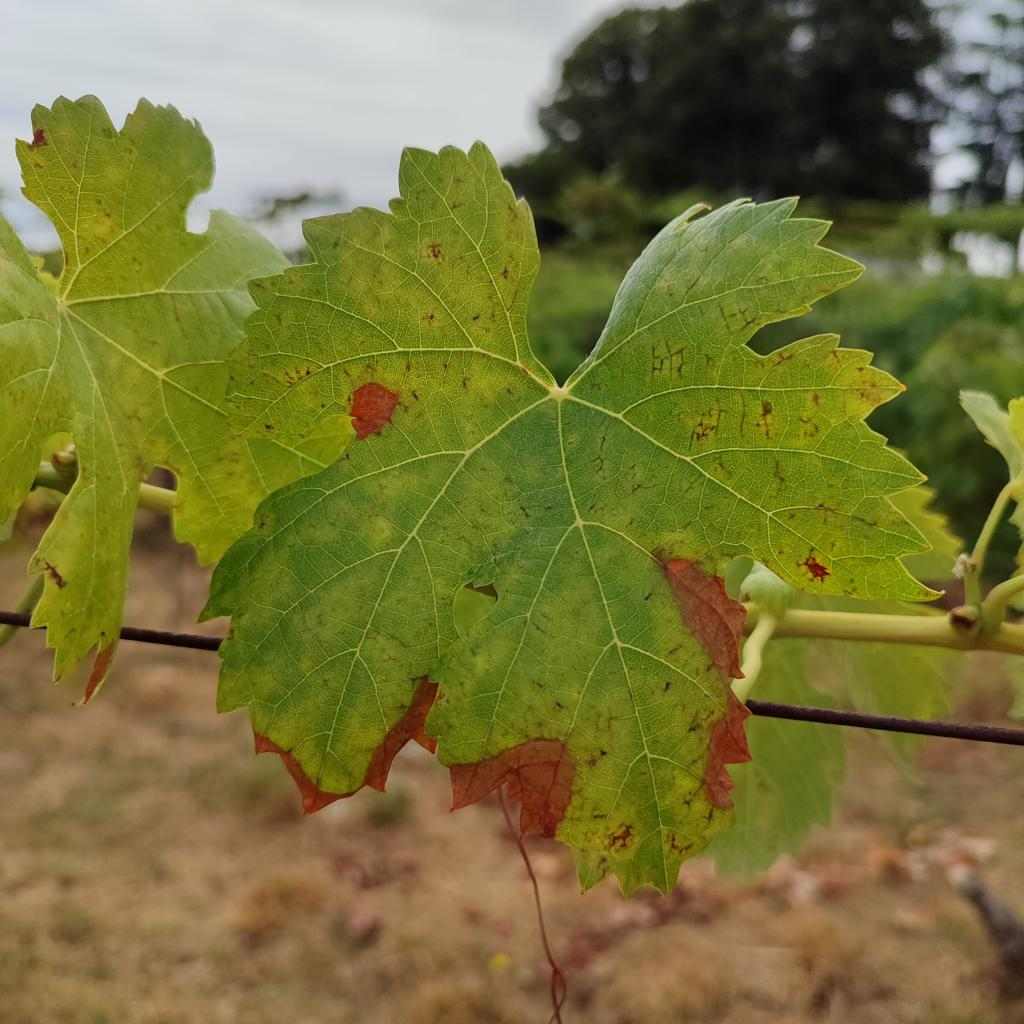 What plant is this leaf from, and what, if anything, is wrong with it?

grapevine, esca complex
